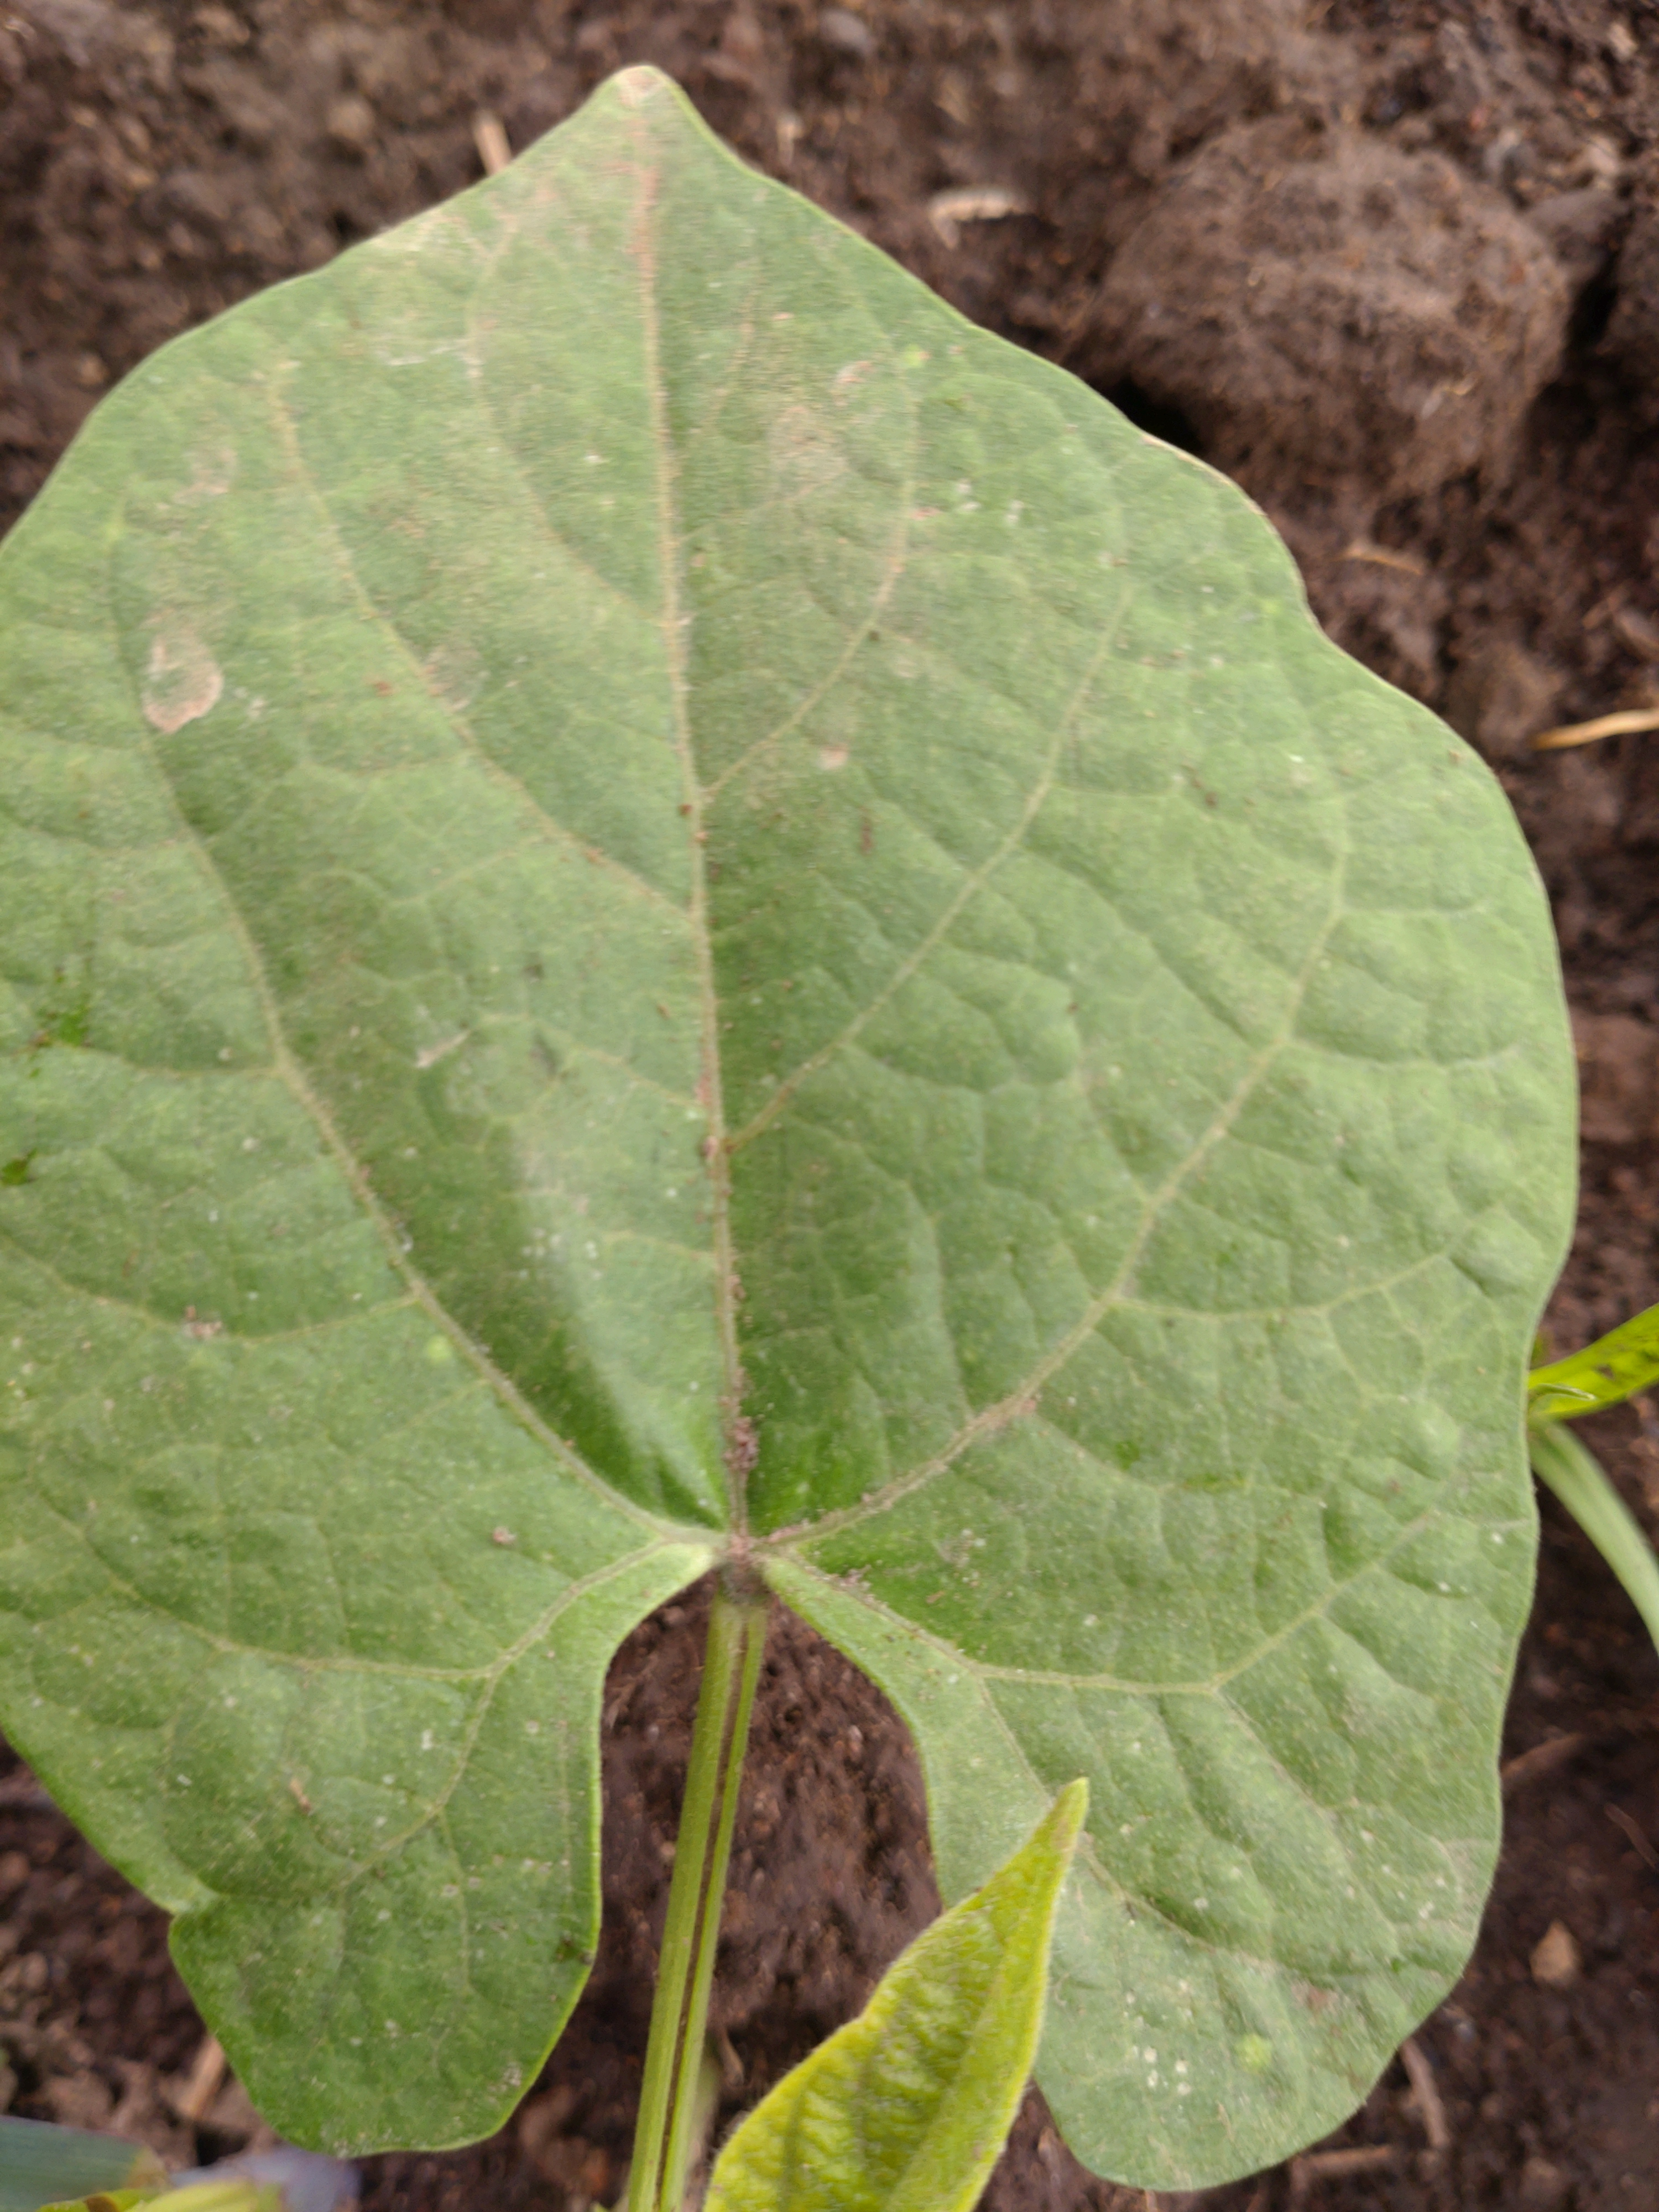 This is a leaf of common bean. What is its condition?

healthy
